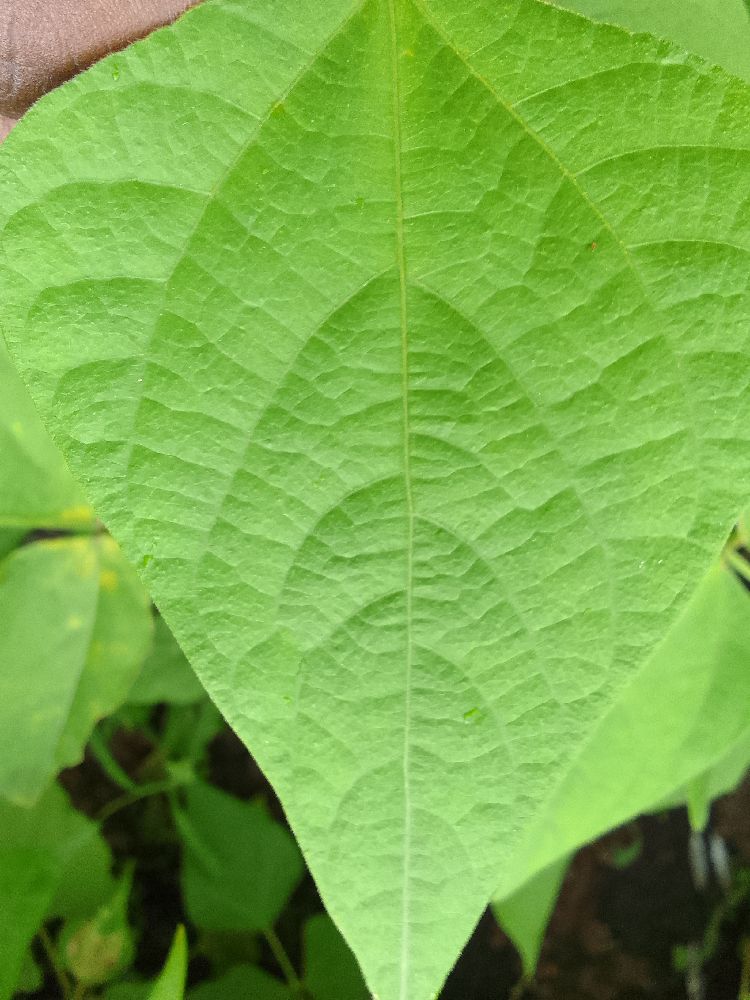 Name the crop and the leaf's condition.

common bean, healthy
